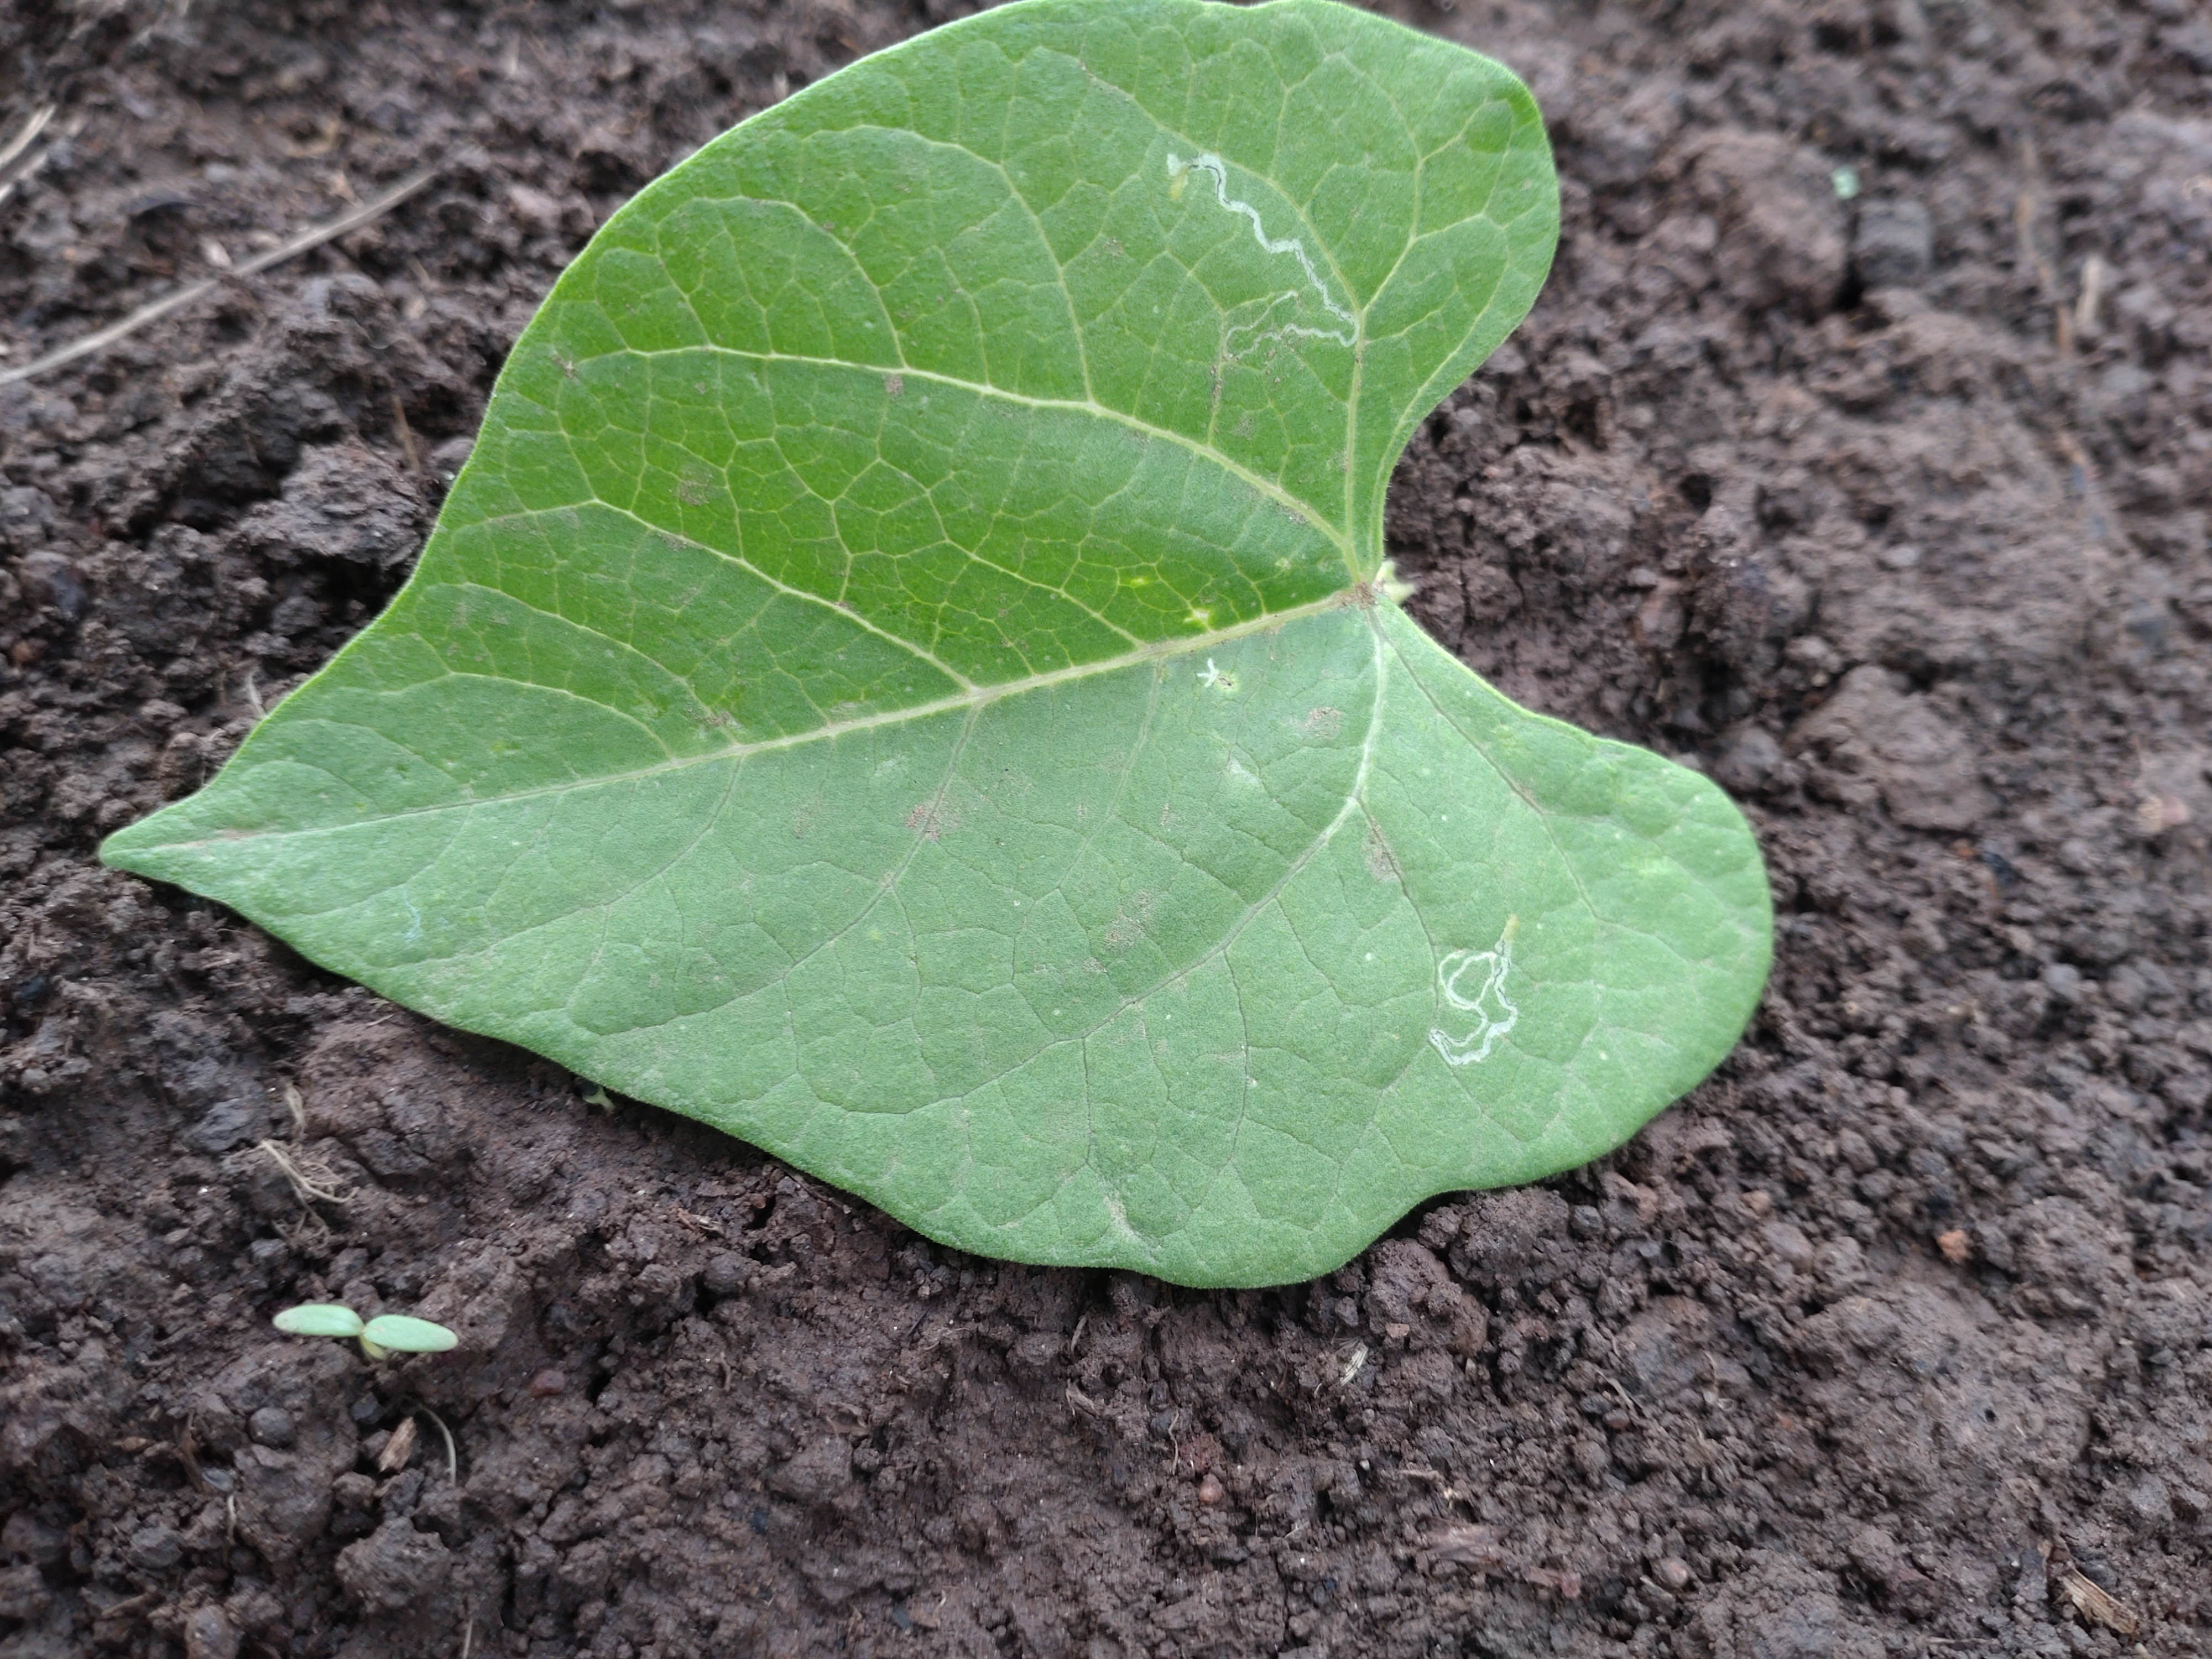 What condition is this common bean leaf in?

healthy
